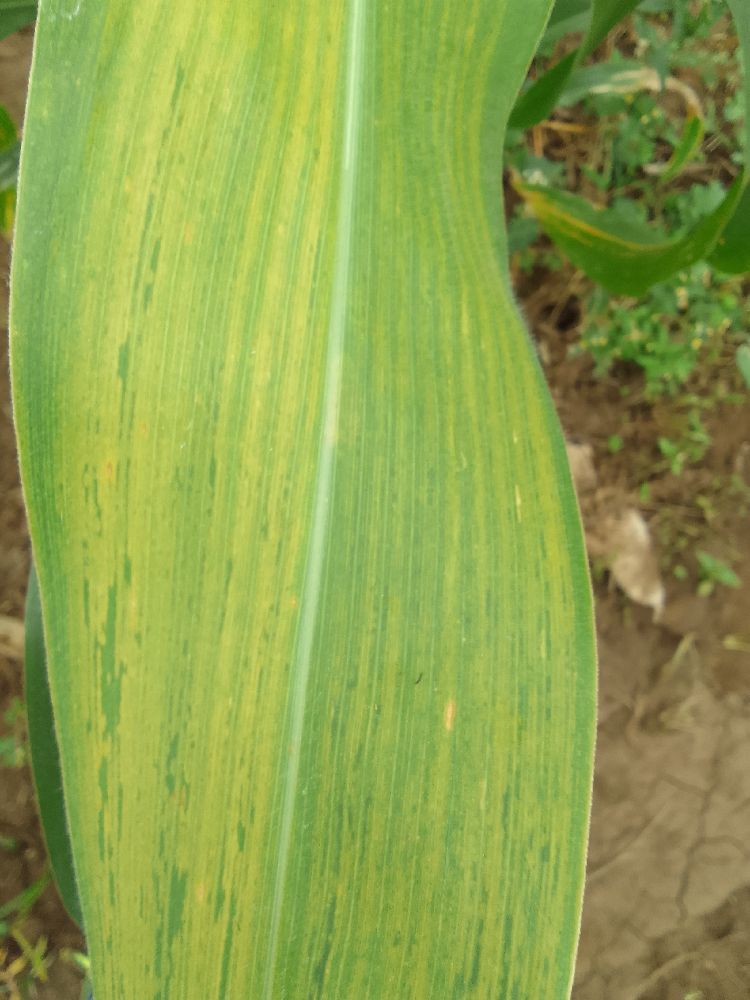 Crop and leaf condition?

maize, maize lethal necrosis
